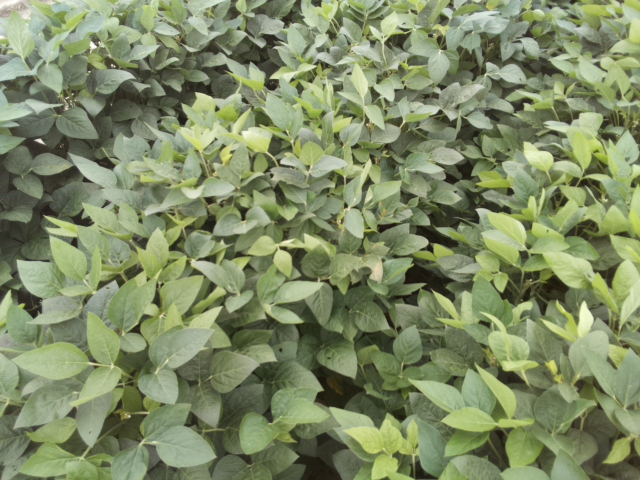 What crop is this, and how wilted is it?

soybean, leaves with no wilting
